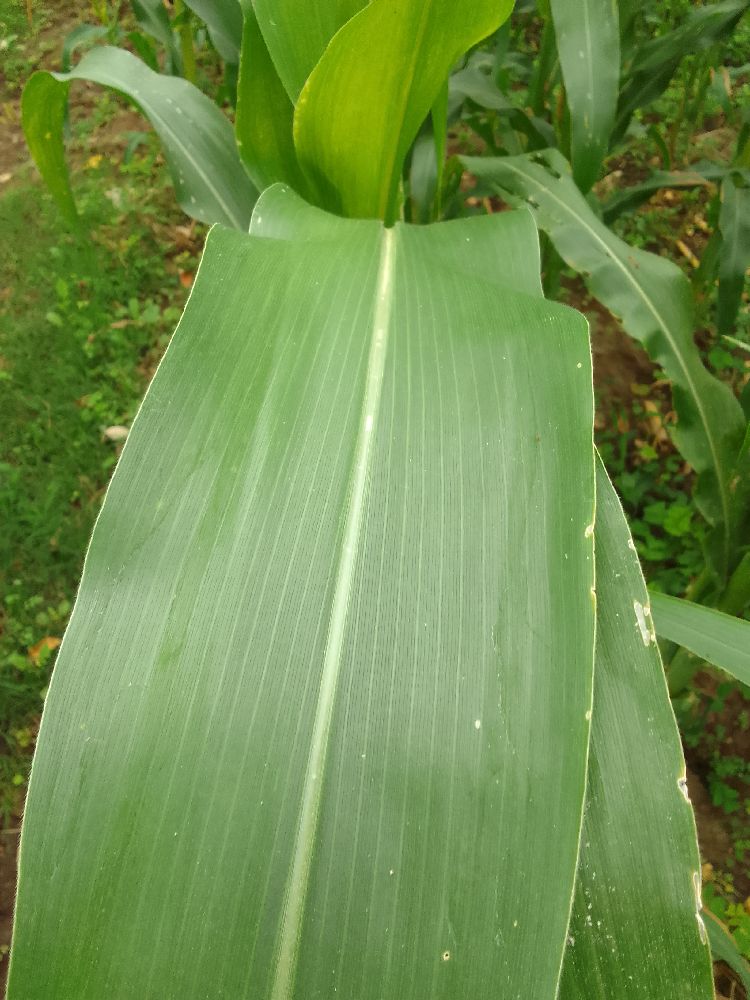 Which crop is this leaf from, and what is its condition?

maize, healthy
